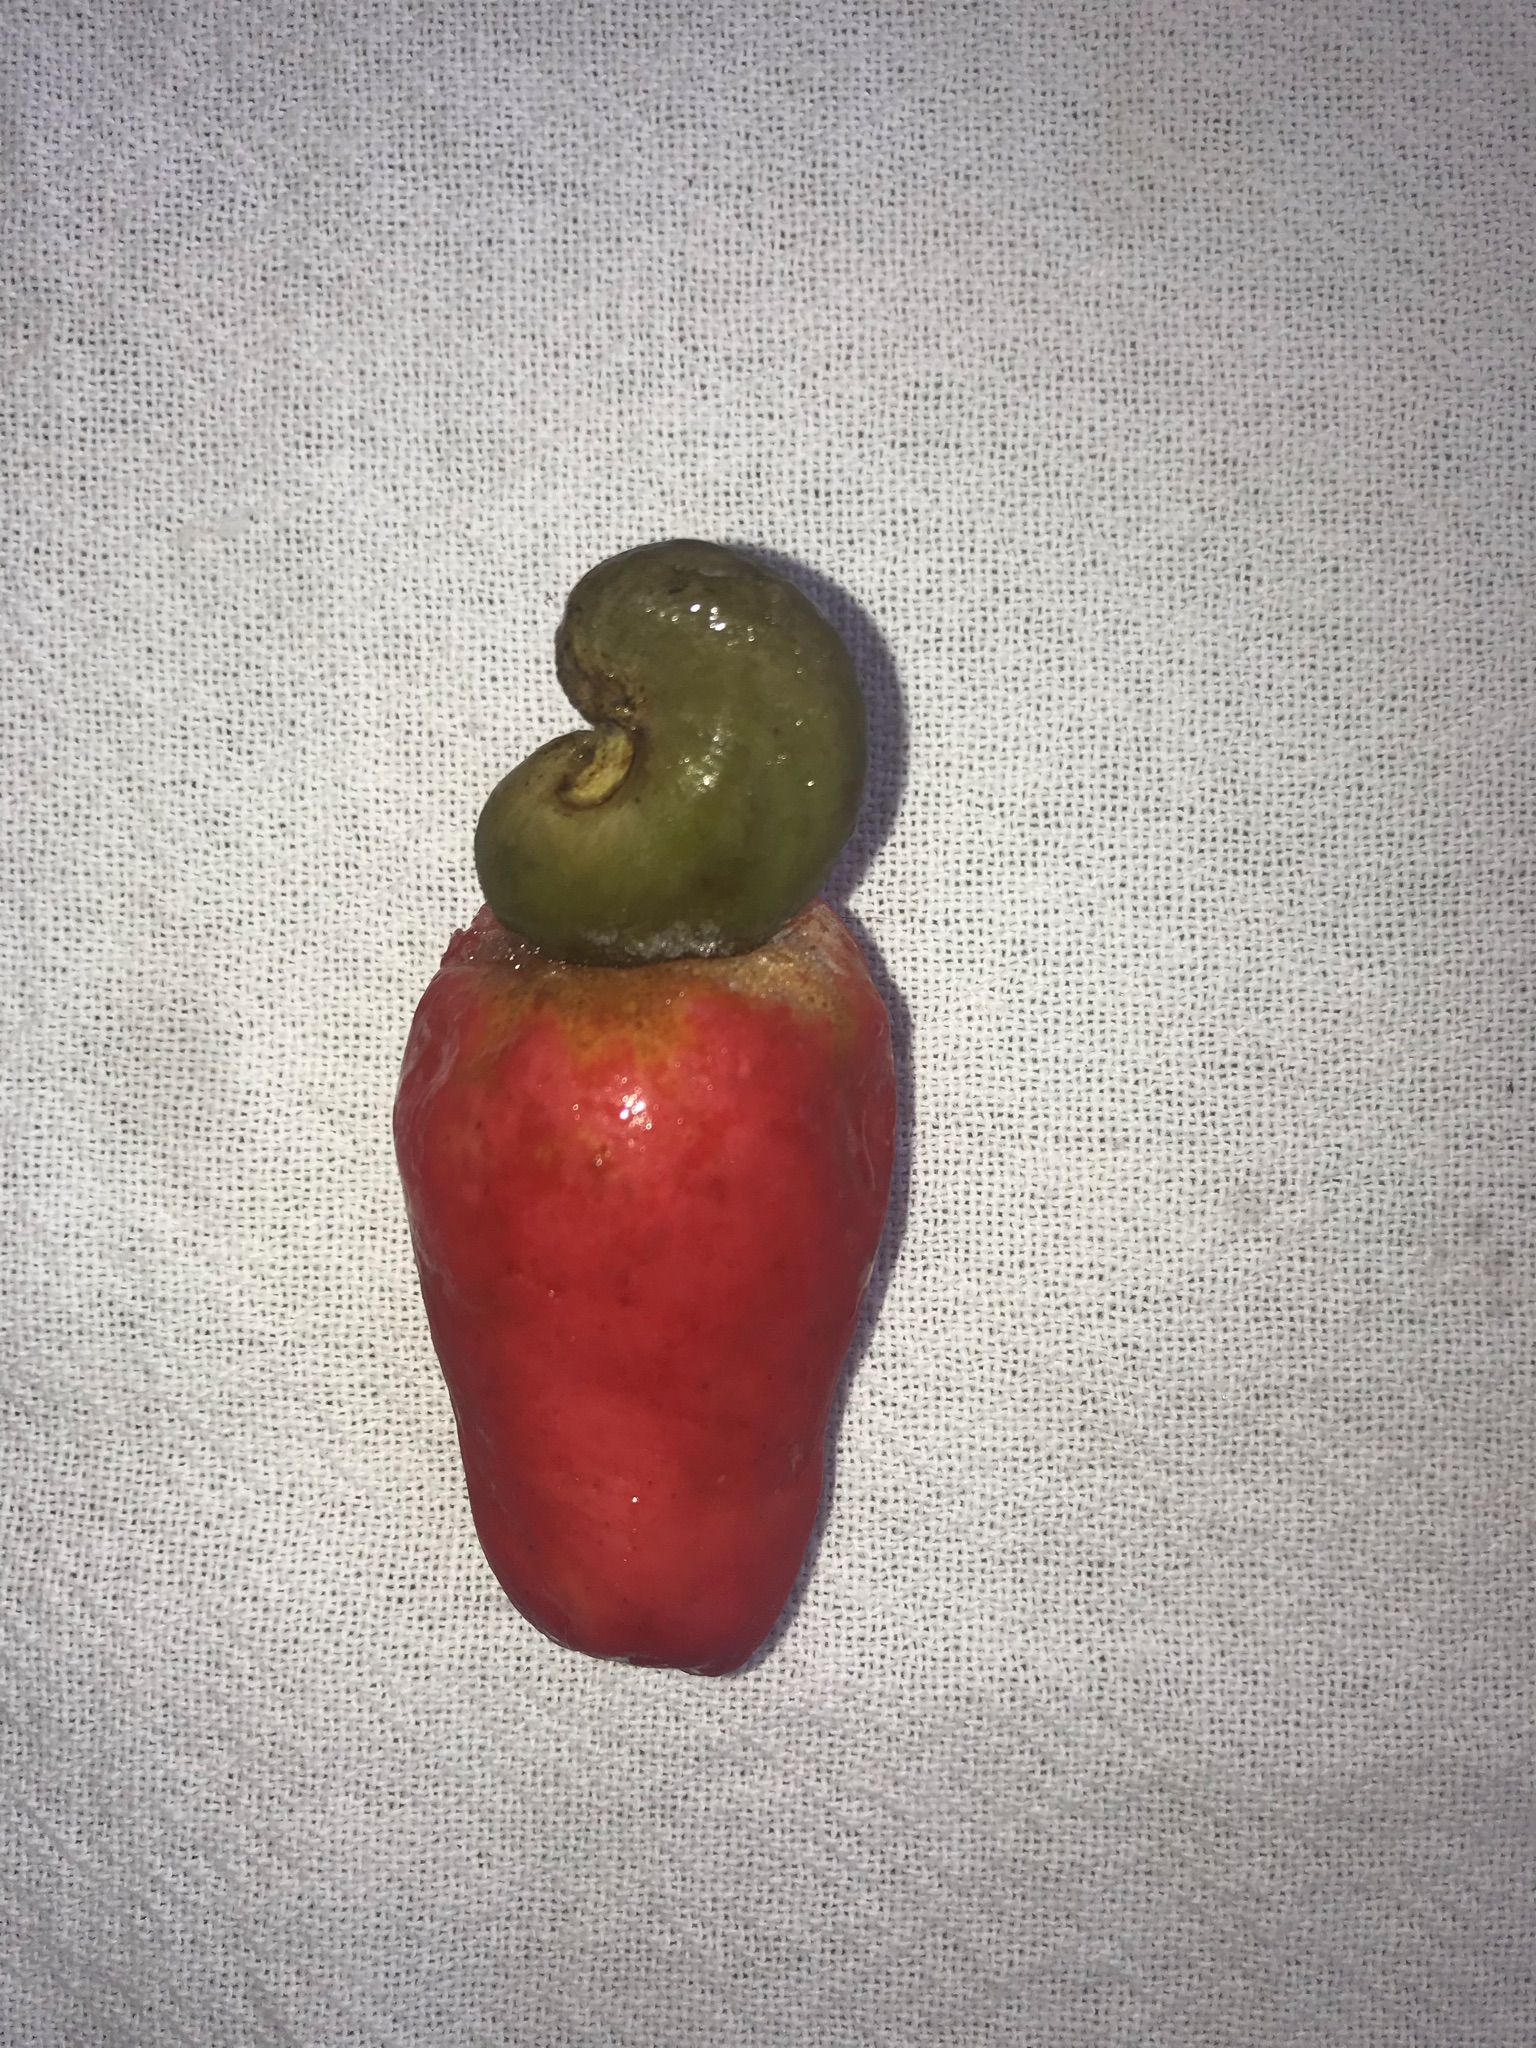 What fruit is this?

caju vermelho
